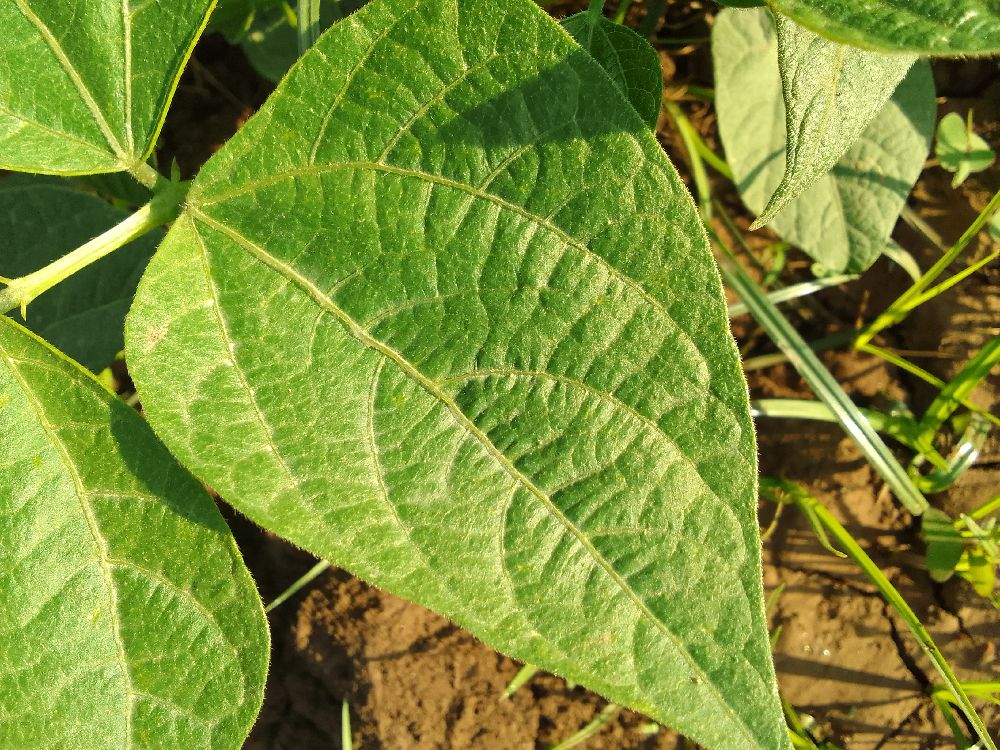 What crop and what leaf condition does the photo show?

common bean, healthy
